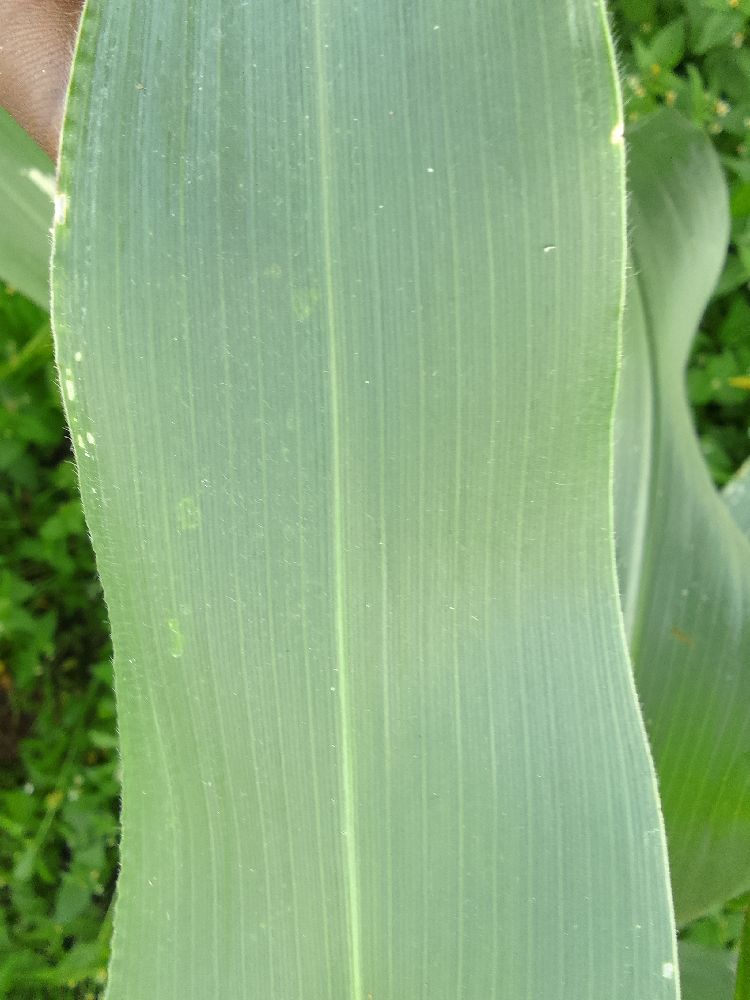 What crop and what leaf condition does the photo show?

maize, healthy
